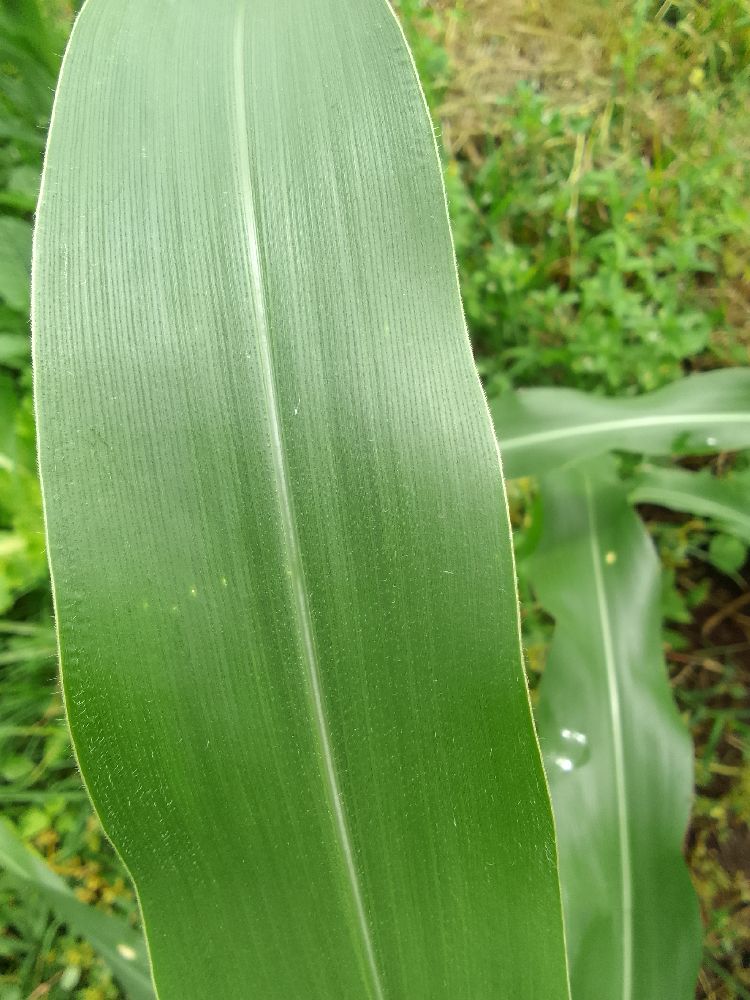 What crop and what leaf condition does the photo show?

maize, healthy
